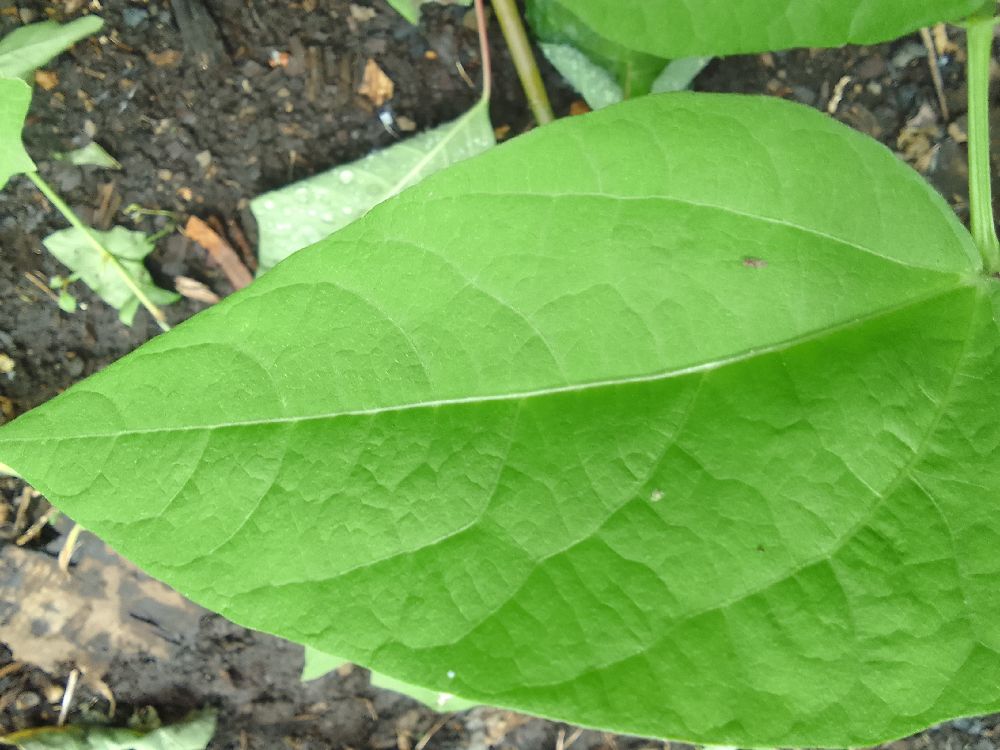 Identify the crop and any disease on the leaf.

common bean, healthy
